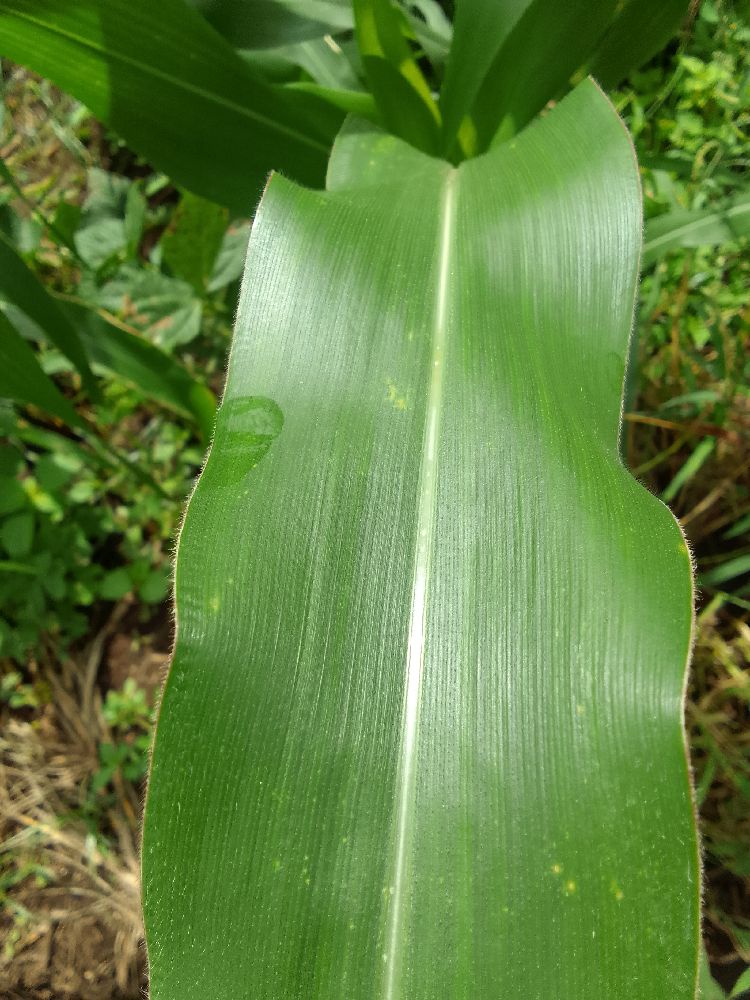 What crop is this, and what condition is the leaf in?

maize, healthy
